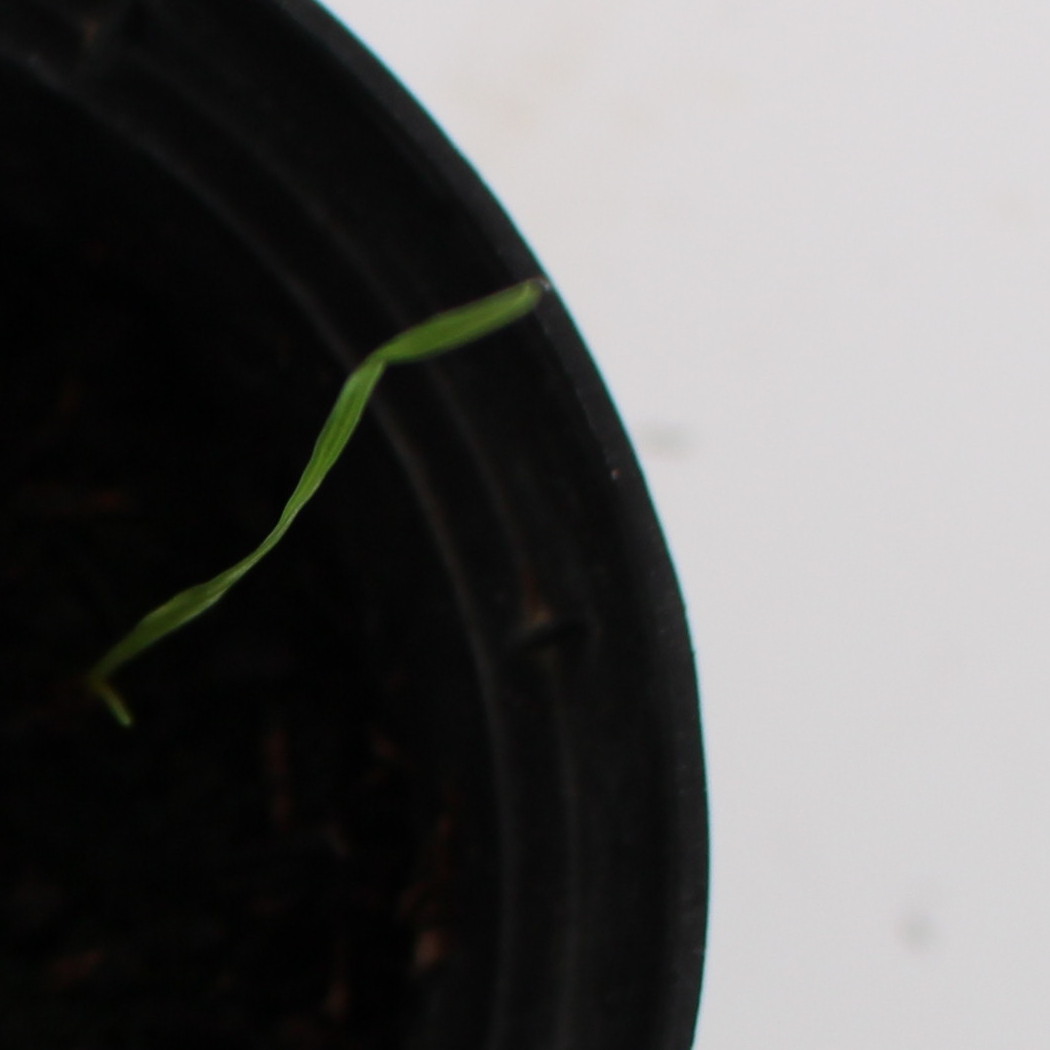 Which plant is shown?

Lolium multiflorum
